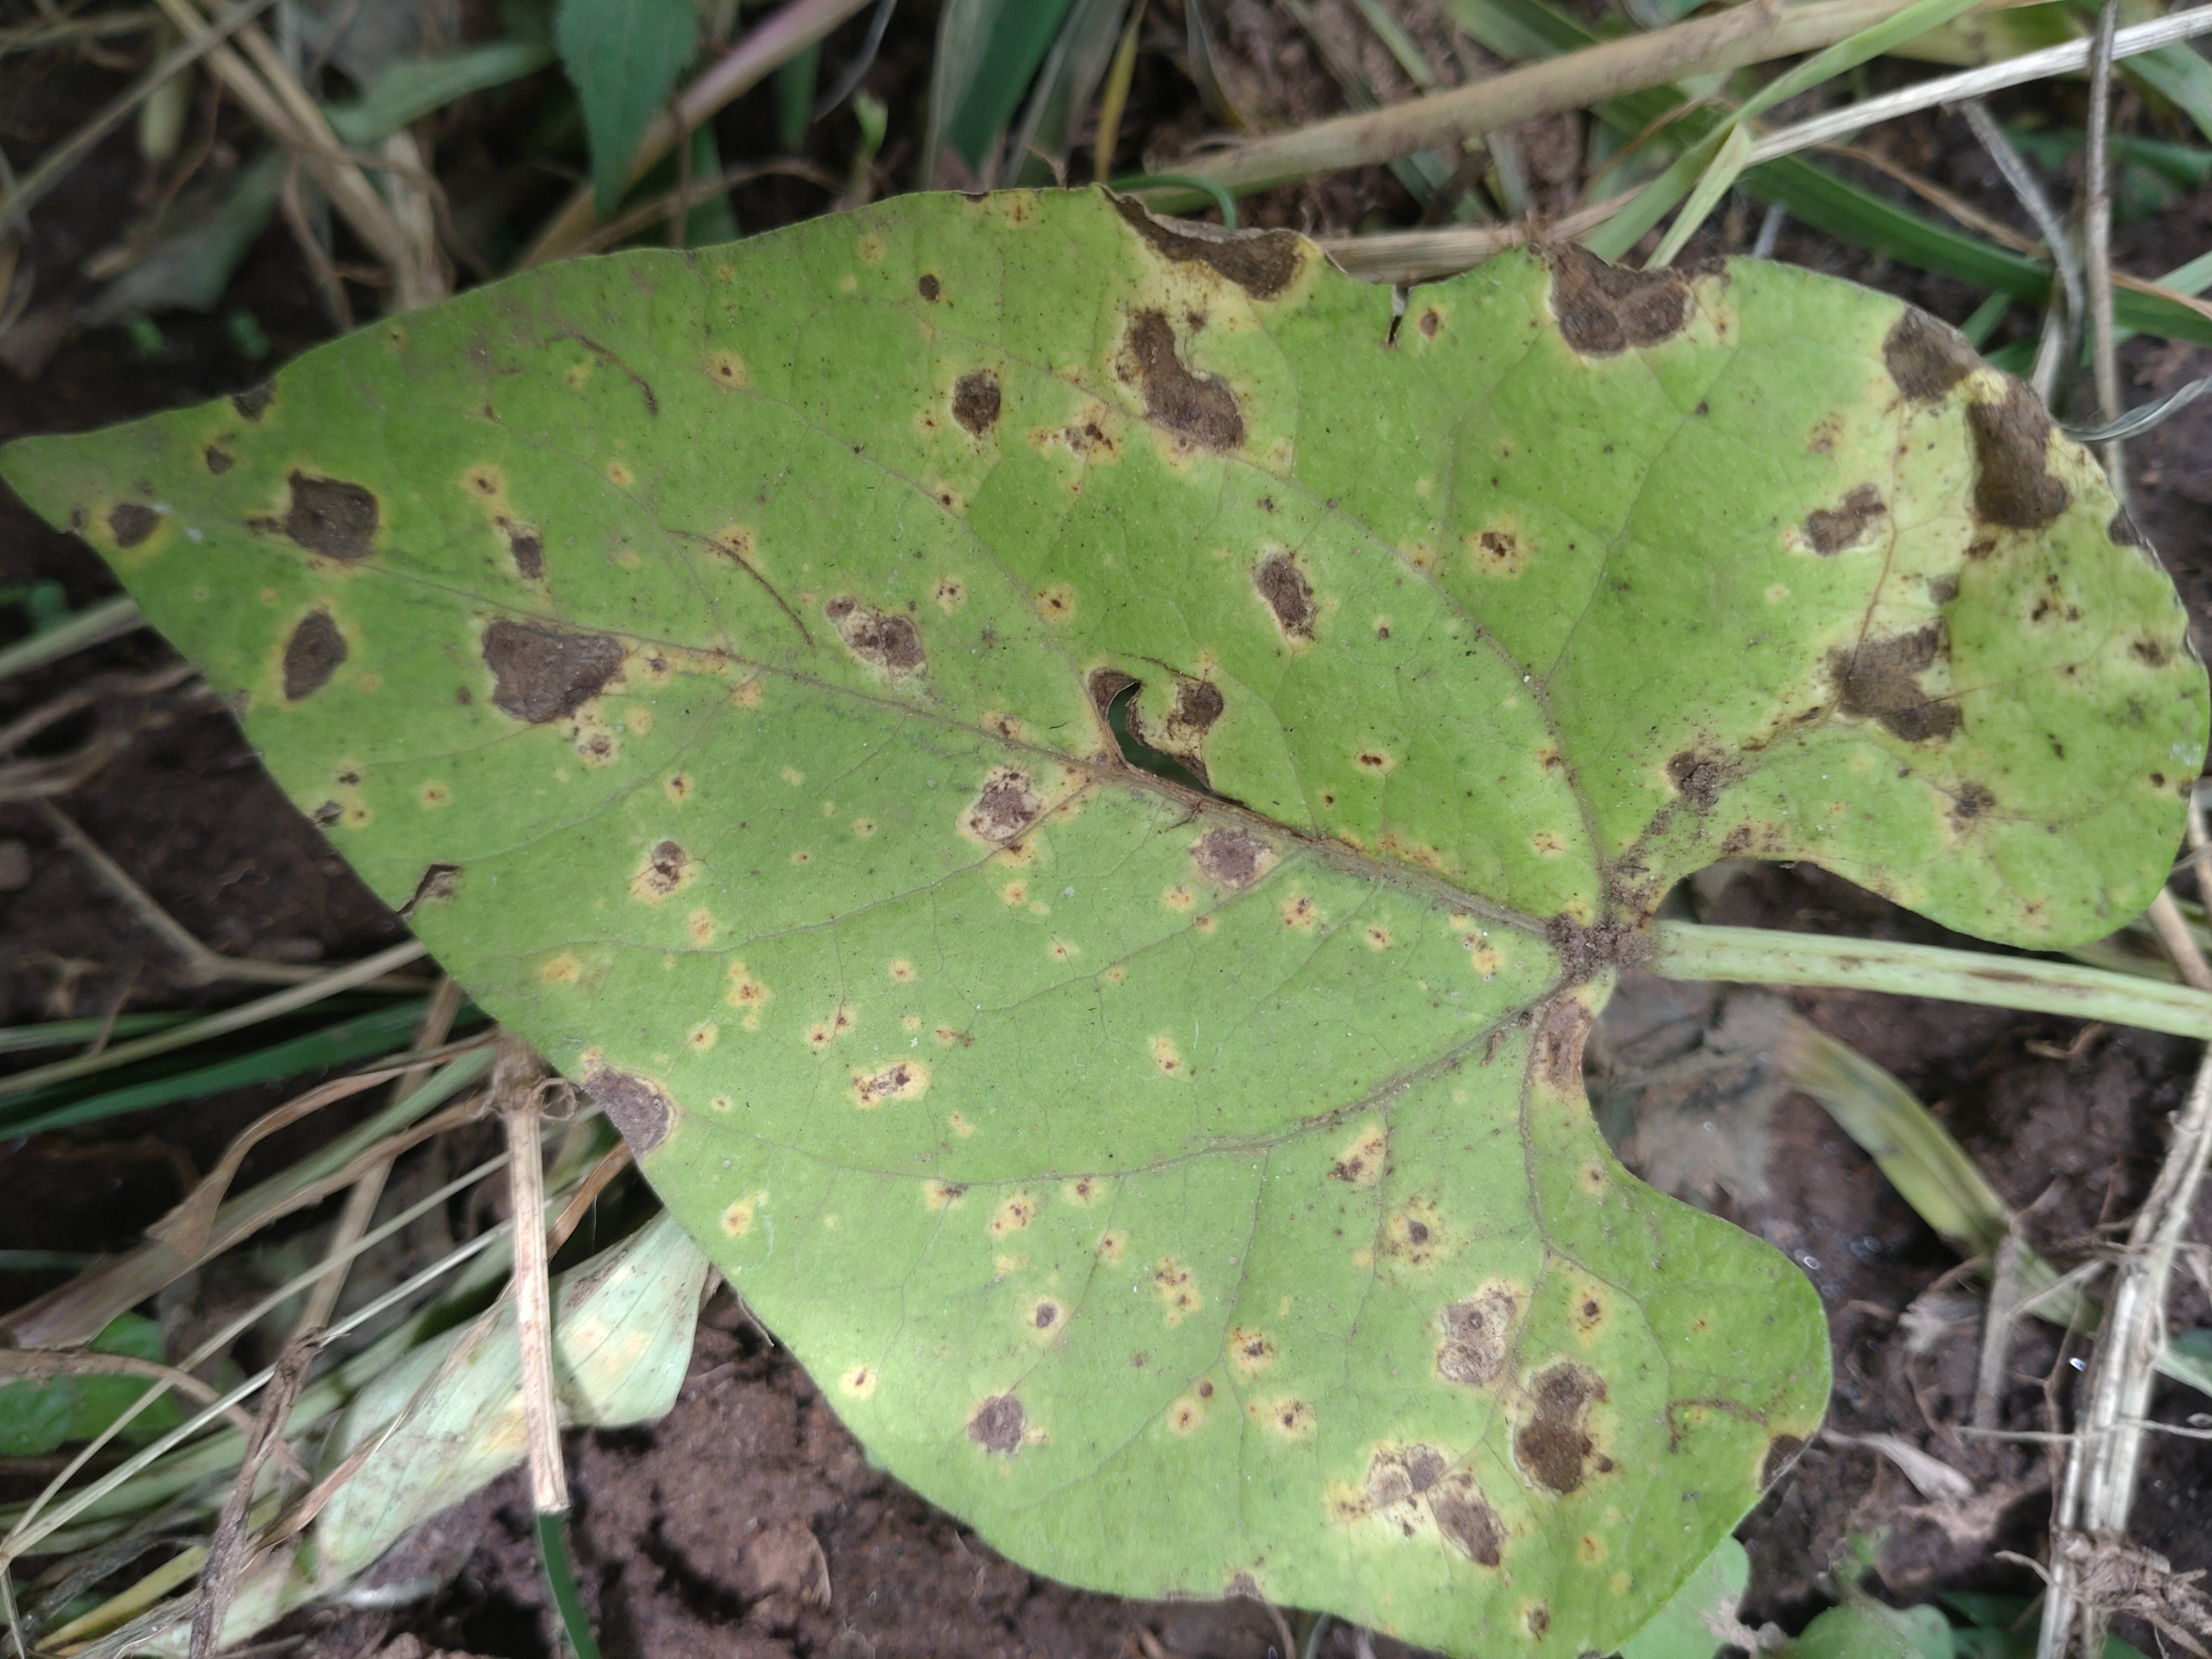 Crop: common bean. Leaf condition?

rust
